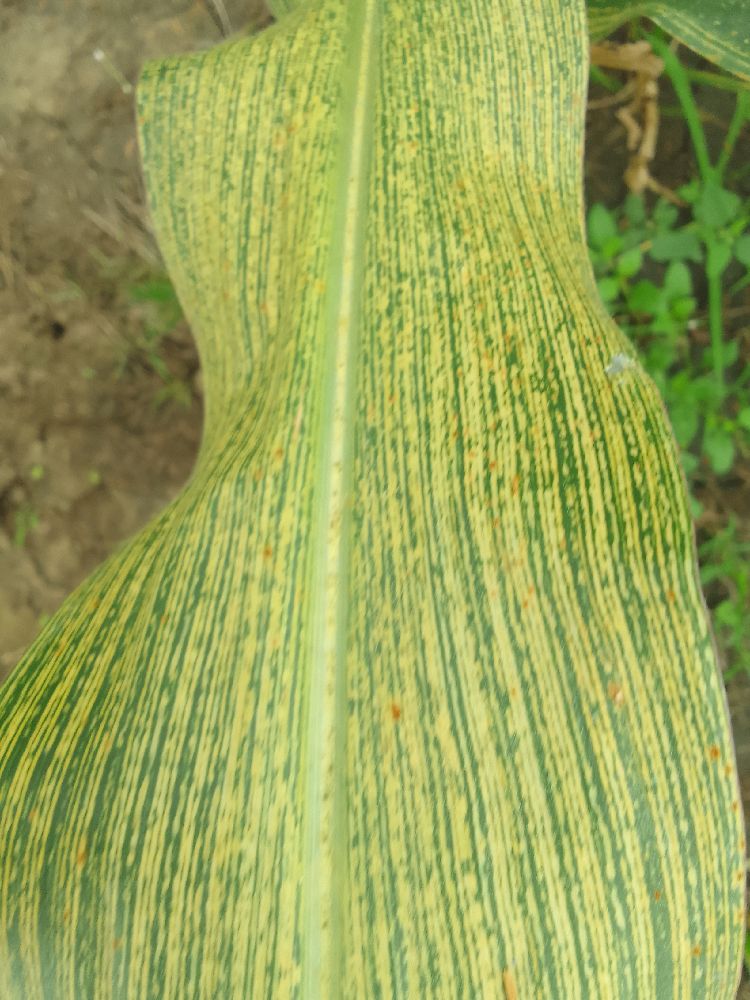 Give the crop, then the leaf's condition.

maize, maize streak virus
